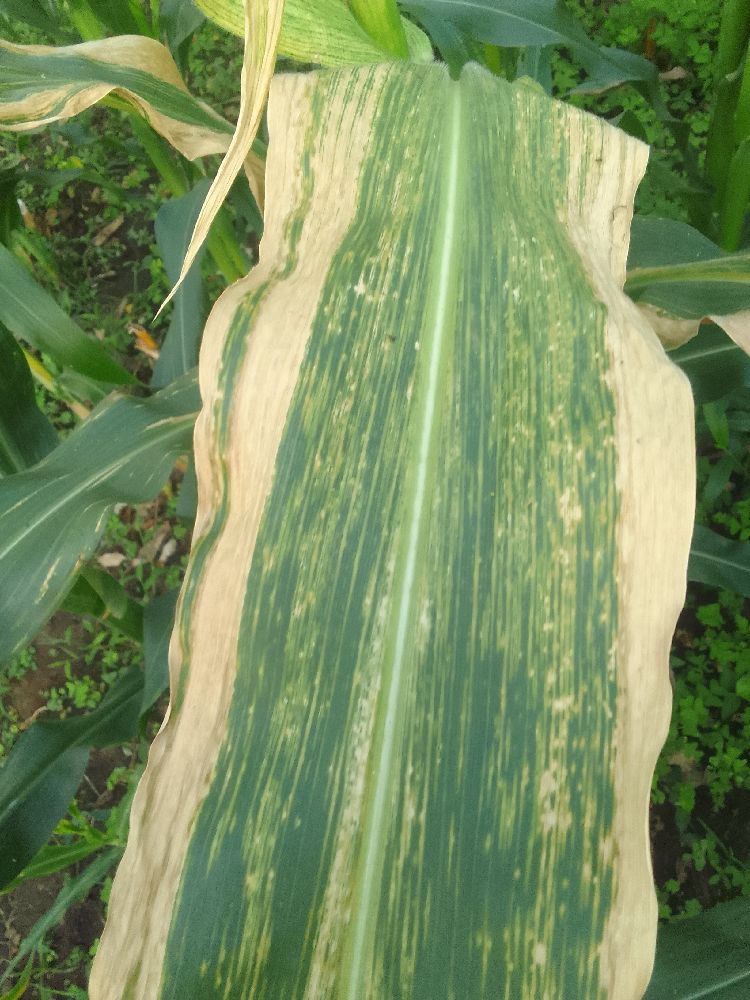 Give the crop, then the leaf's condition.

maize, maize lethal necrosis
